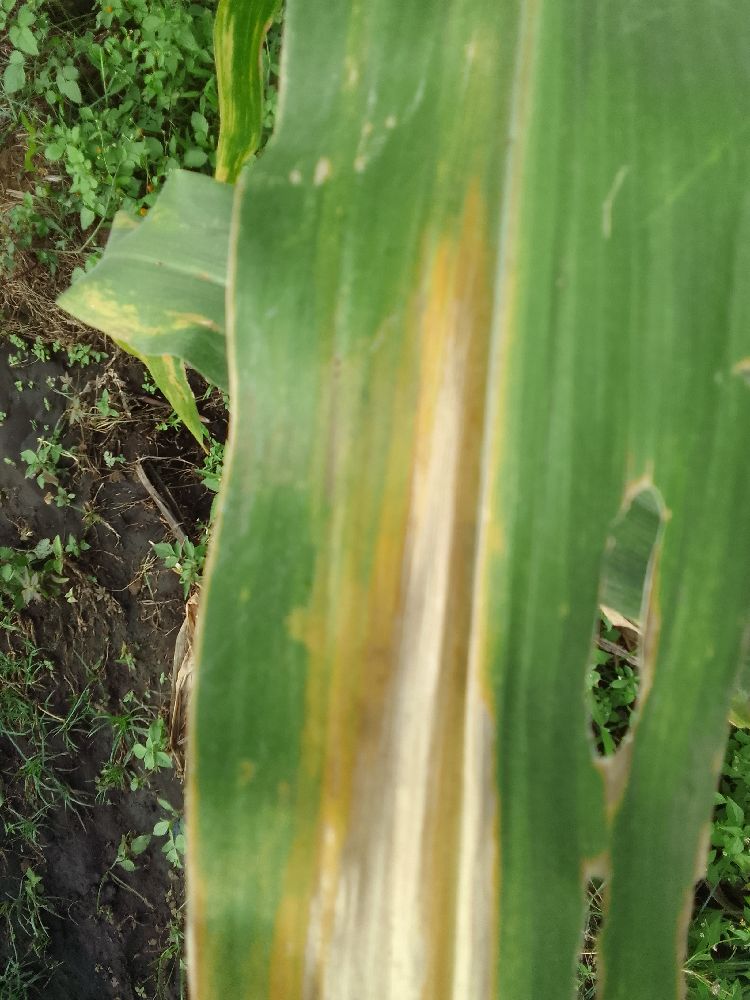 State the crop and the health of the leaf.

maize, maize lethal necrosis
